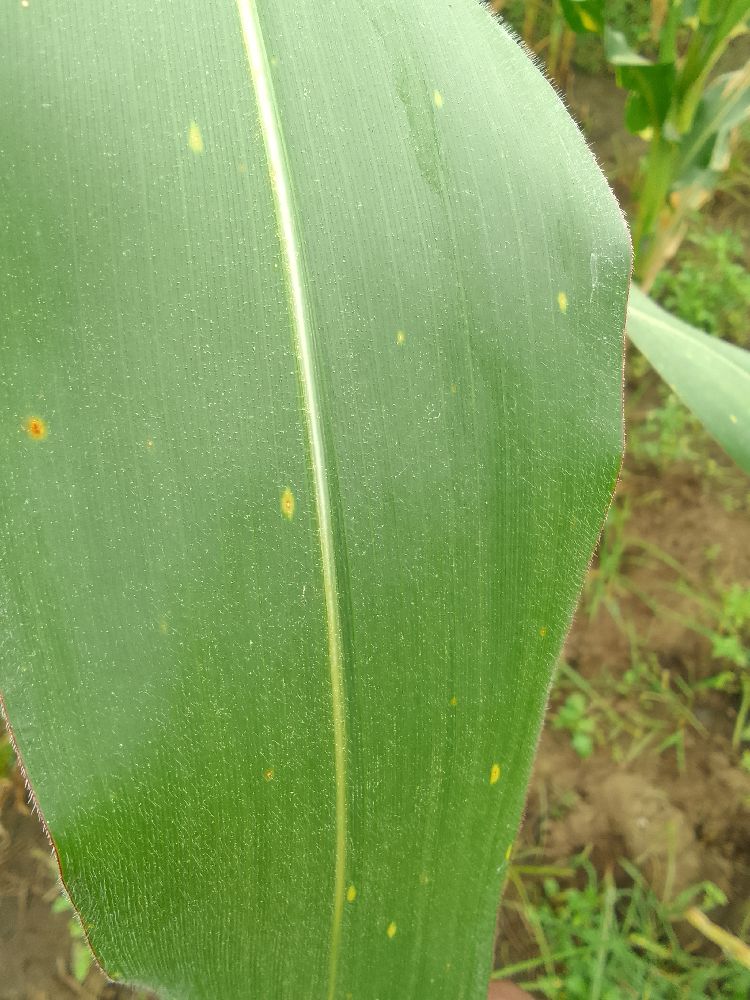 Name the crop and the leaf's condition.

maize, healthy
